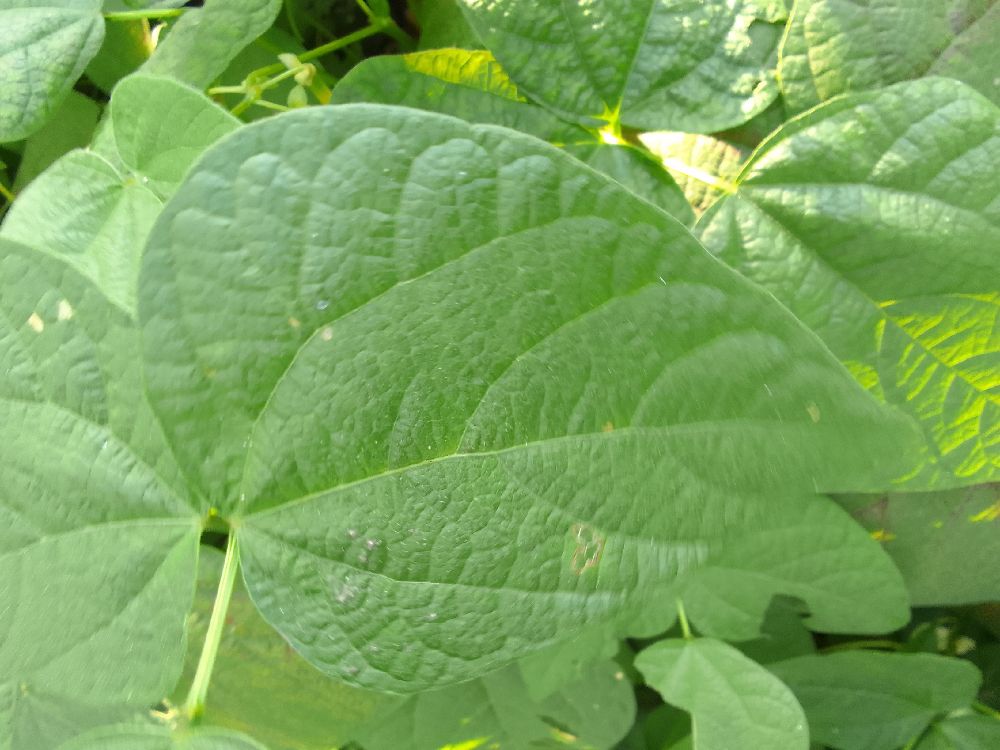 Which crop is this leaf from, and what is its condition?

common bean, healthy
